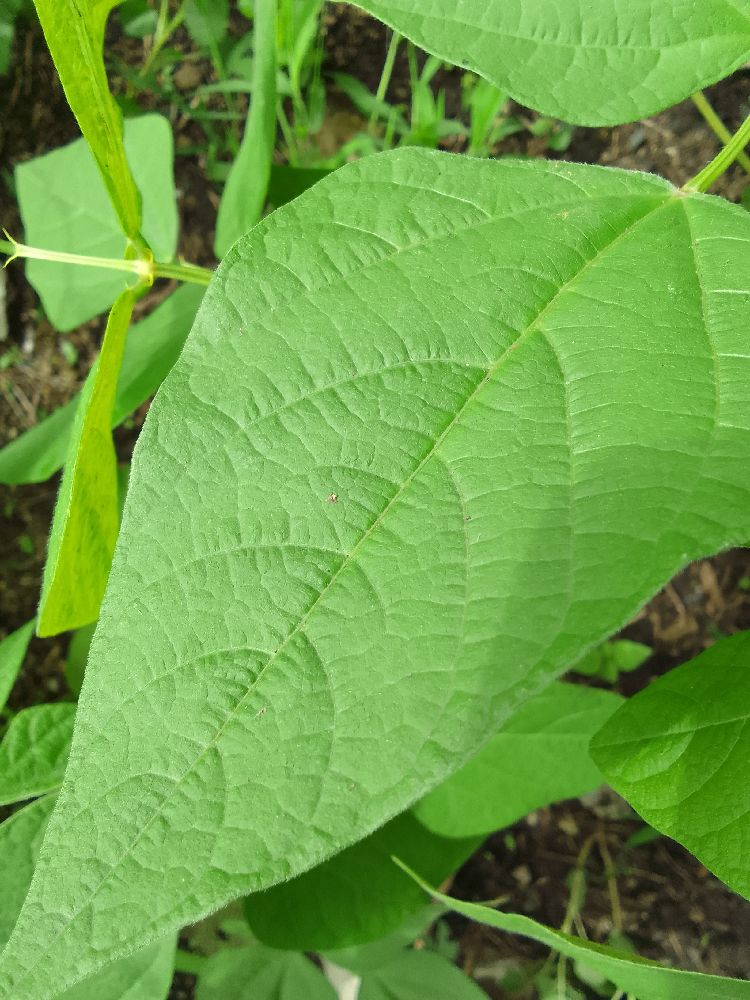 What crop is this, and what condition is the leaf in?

common bean, healthy
